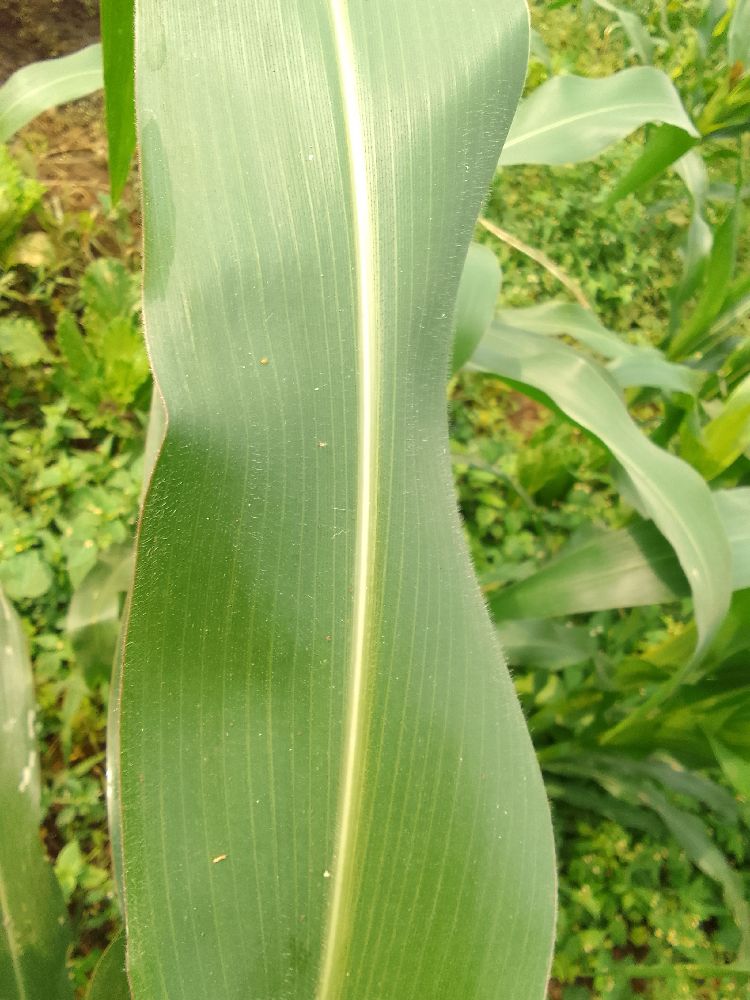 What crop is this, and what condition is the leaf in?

maize, healthy
